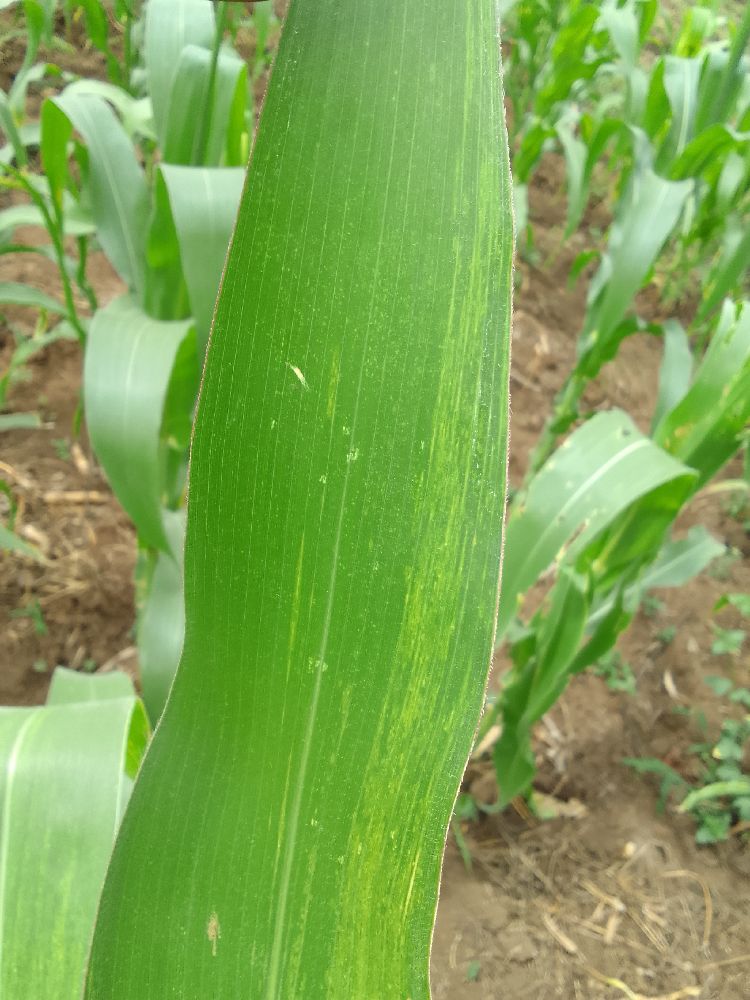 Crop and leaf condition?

maize, maize lethal necrosis
